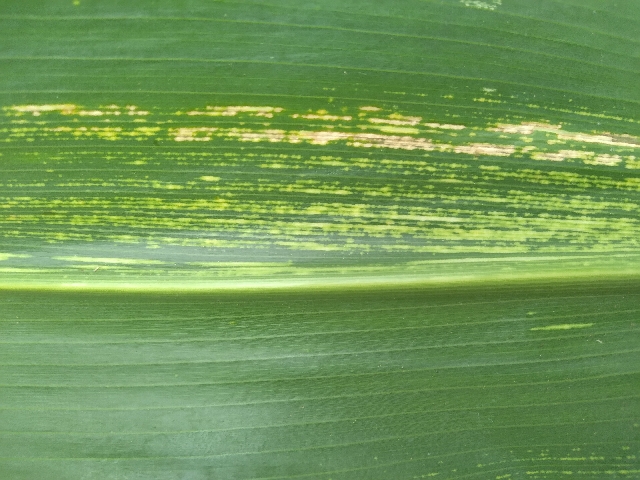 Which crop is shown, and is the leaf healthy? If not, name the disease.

maize, maize streak virus
